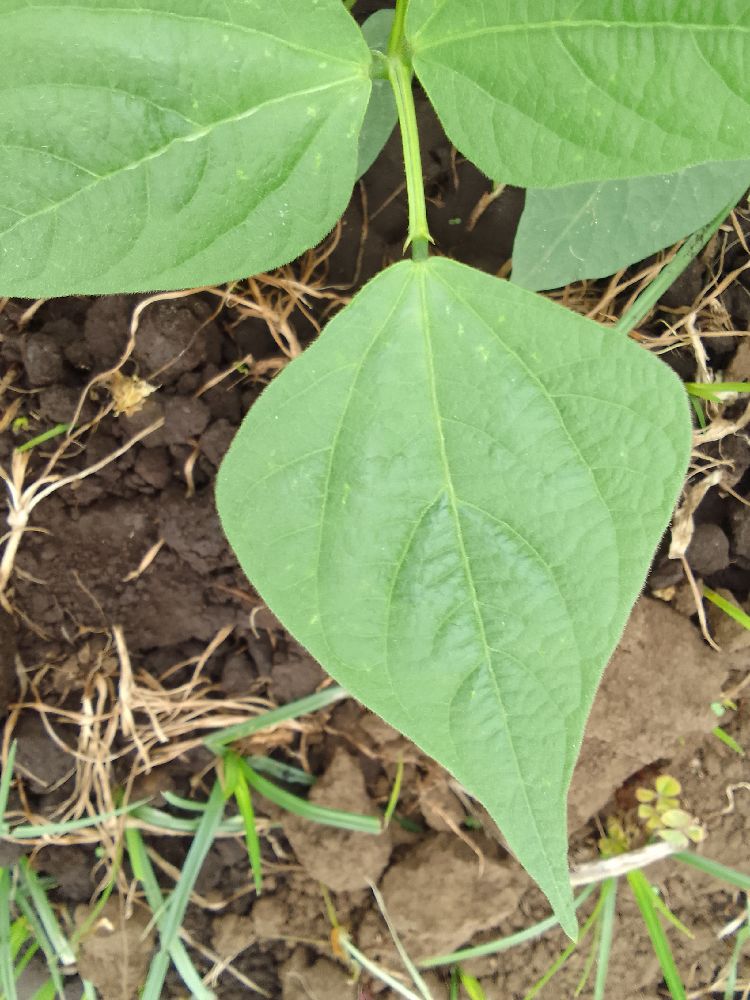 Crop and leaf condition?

common bean, healthy
